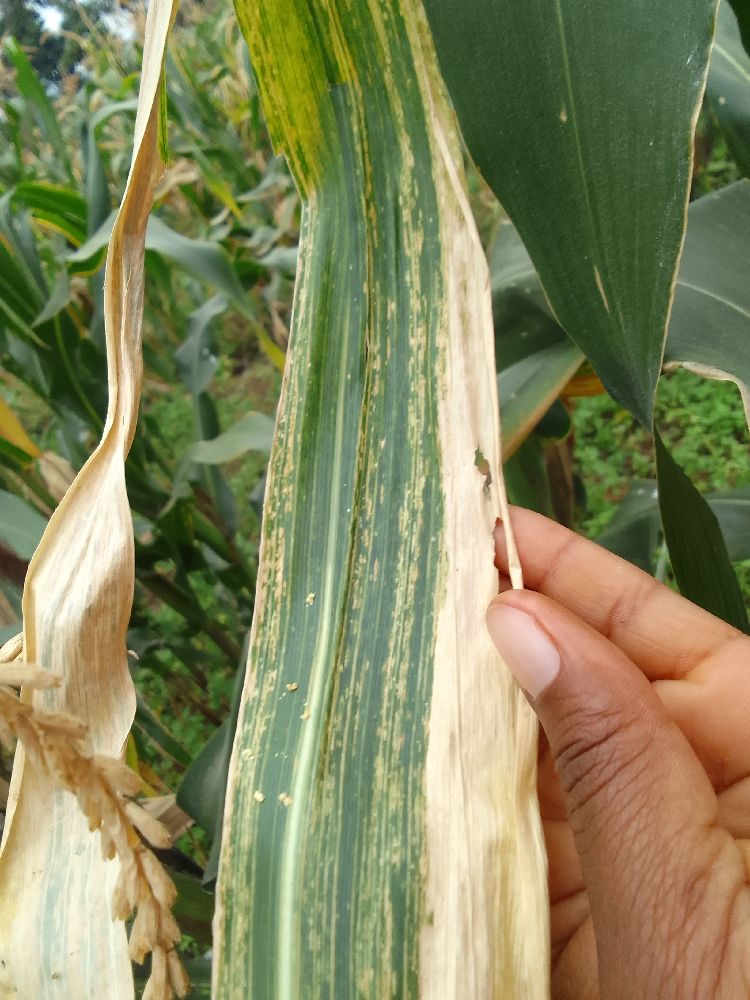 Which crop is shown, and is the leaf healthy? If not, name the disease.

maize, maize lethal necrosis
